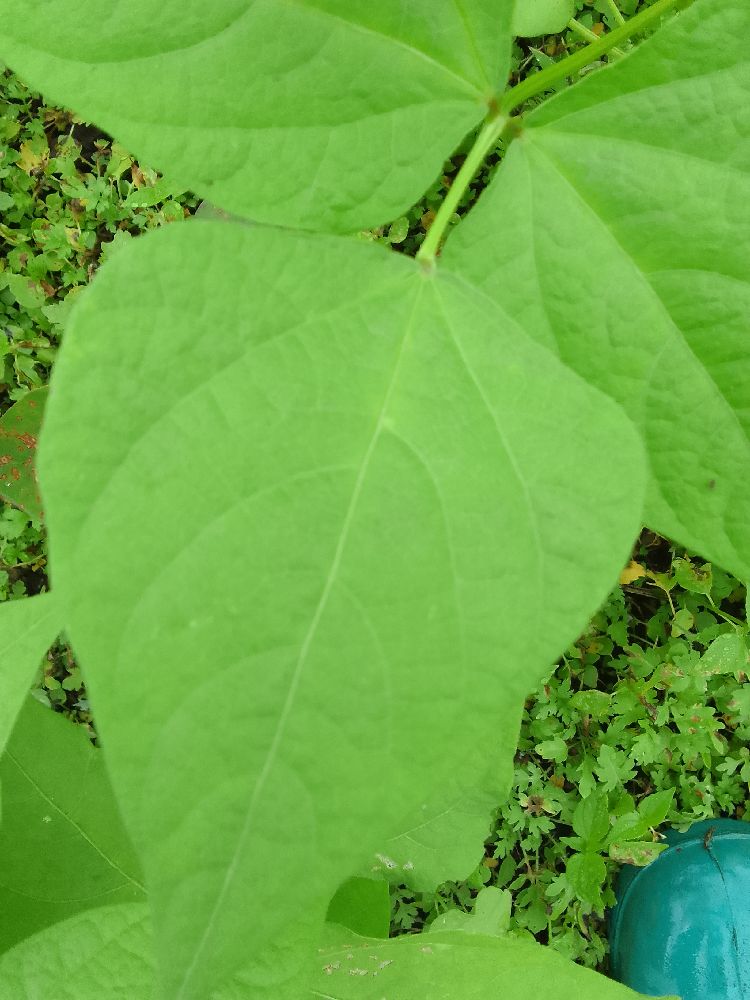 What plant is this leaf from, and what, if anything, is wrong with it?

common bean, healthy
